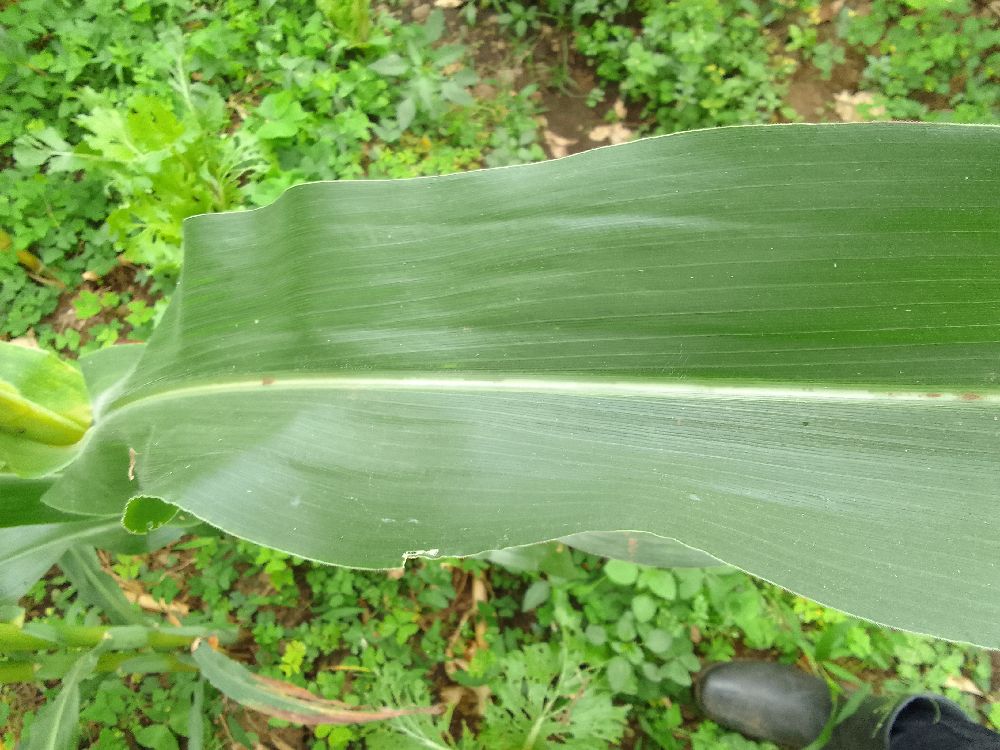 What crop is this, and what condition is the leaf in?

maize, healthy
